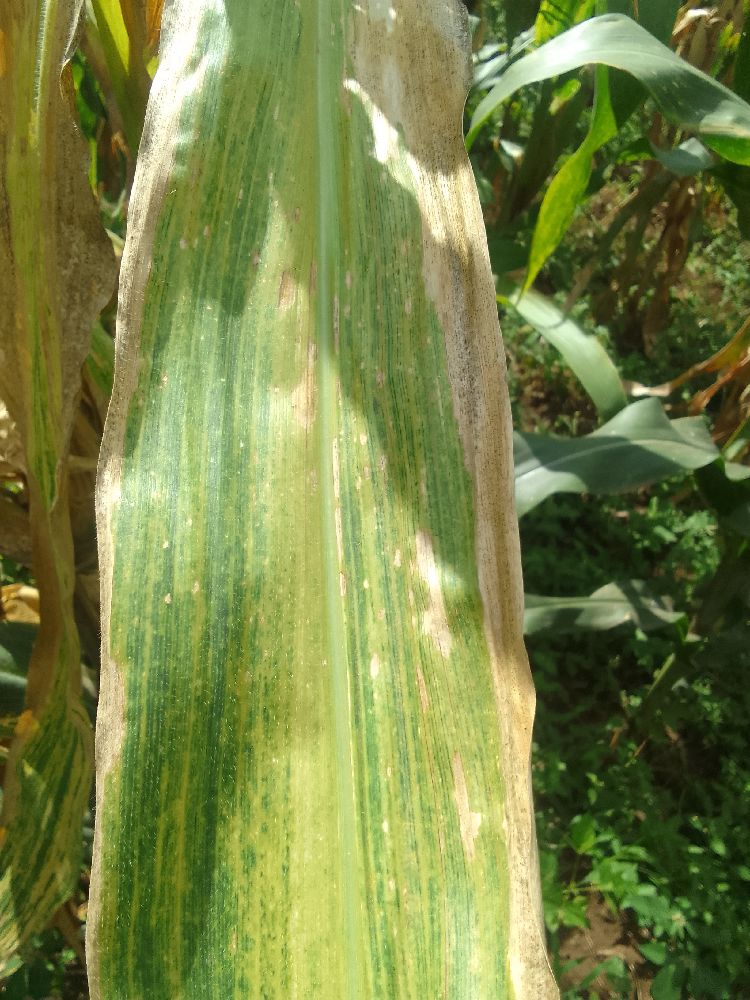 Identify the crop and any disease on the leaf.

maize, maize lethal necrosis
